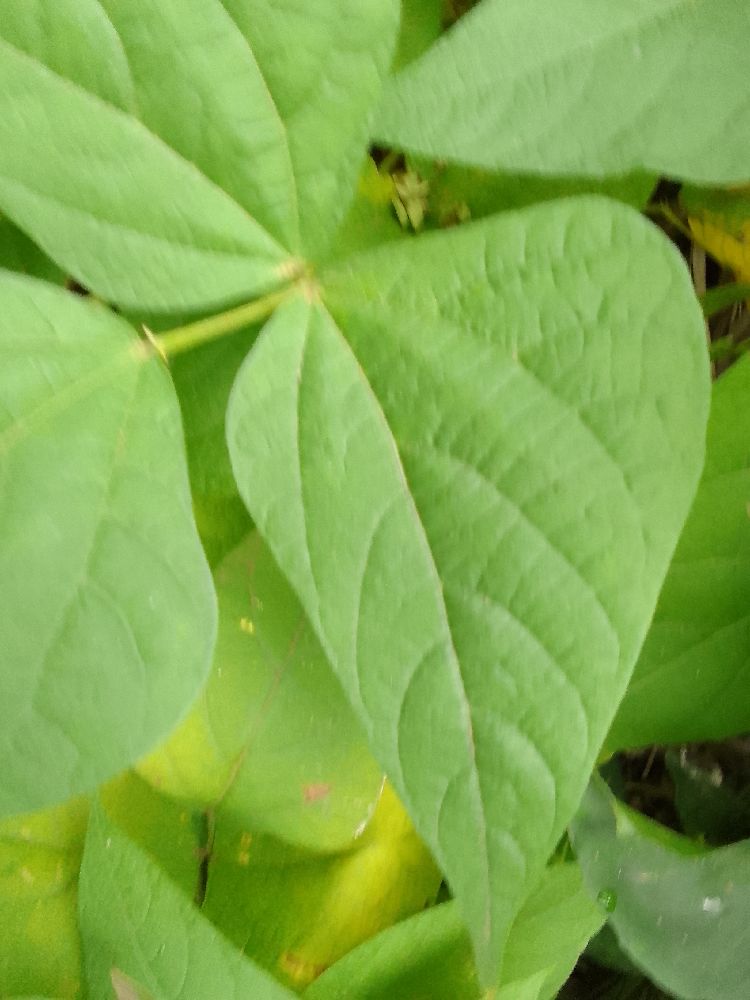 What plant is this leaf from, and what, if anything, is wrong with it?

common bean, healthy
